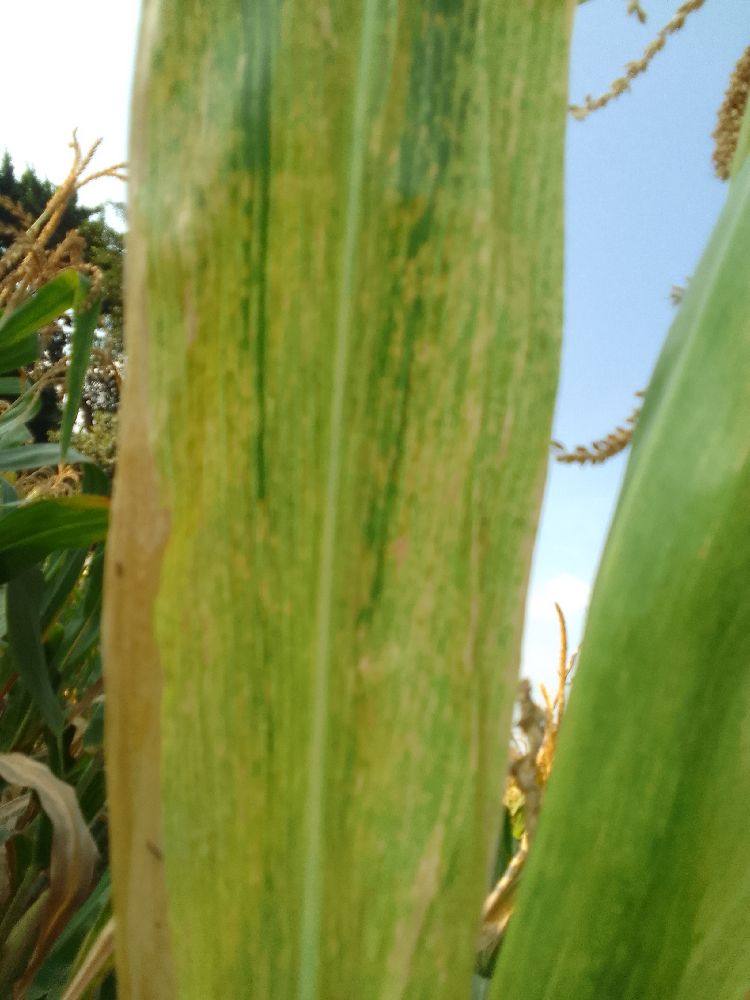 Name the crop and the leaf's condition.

maize, maize lethal necrosis
